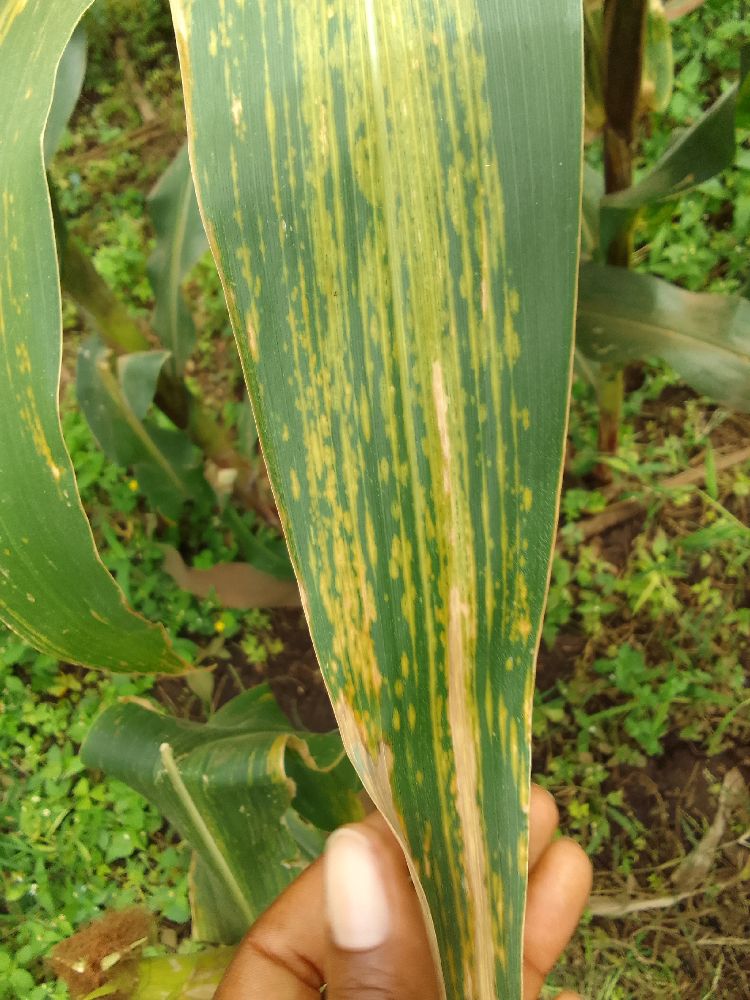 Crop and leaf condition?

maize, maize lethal necrosis
